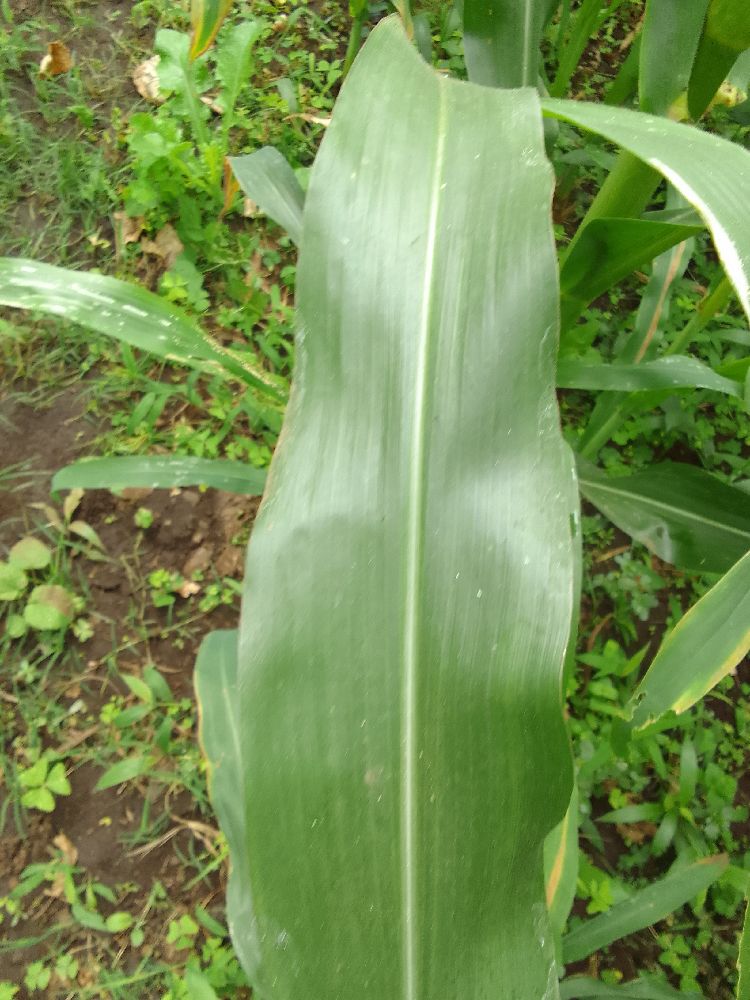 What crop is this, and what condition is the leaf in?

maize, healthy
